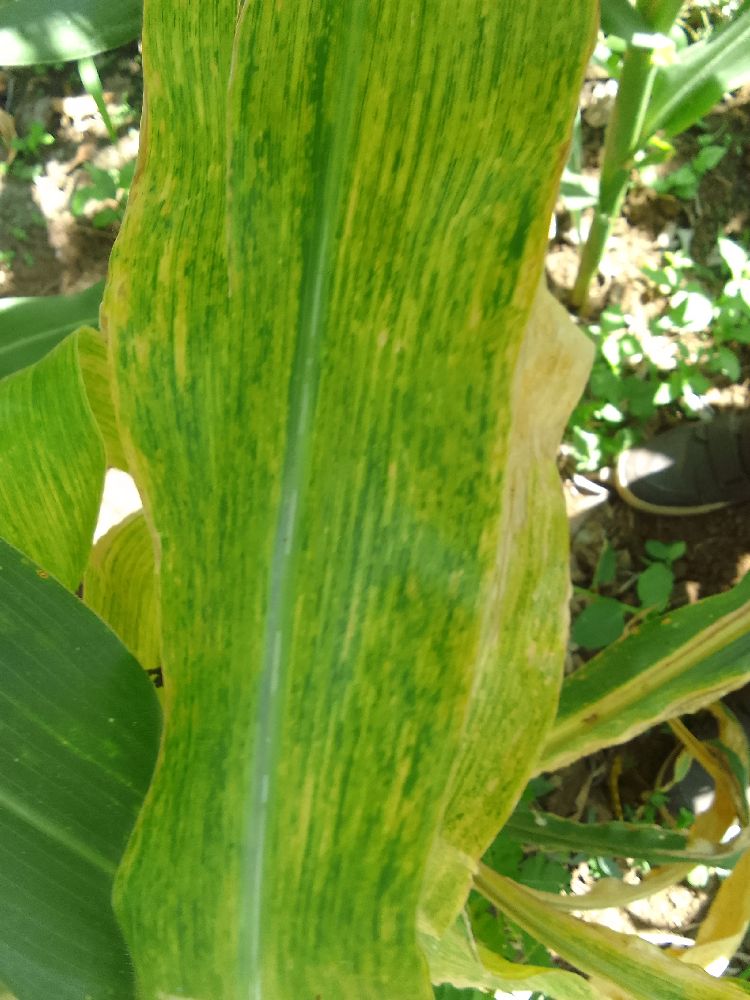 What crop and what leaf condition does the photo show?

maize, maize lethal necrosis
